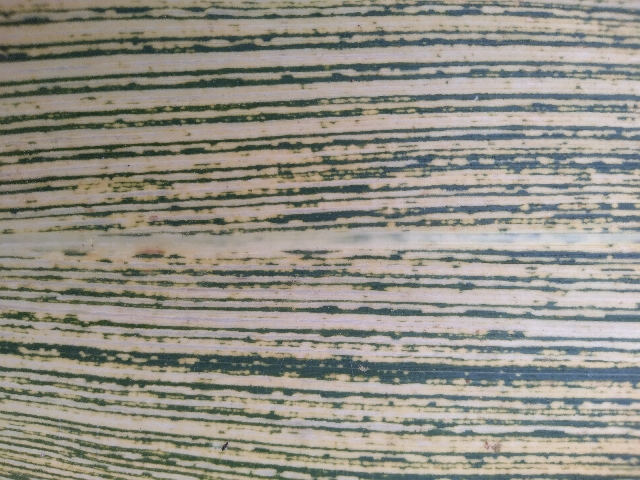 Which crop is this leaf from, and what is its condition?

maize, maize streak virus
